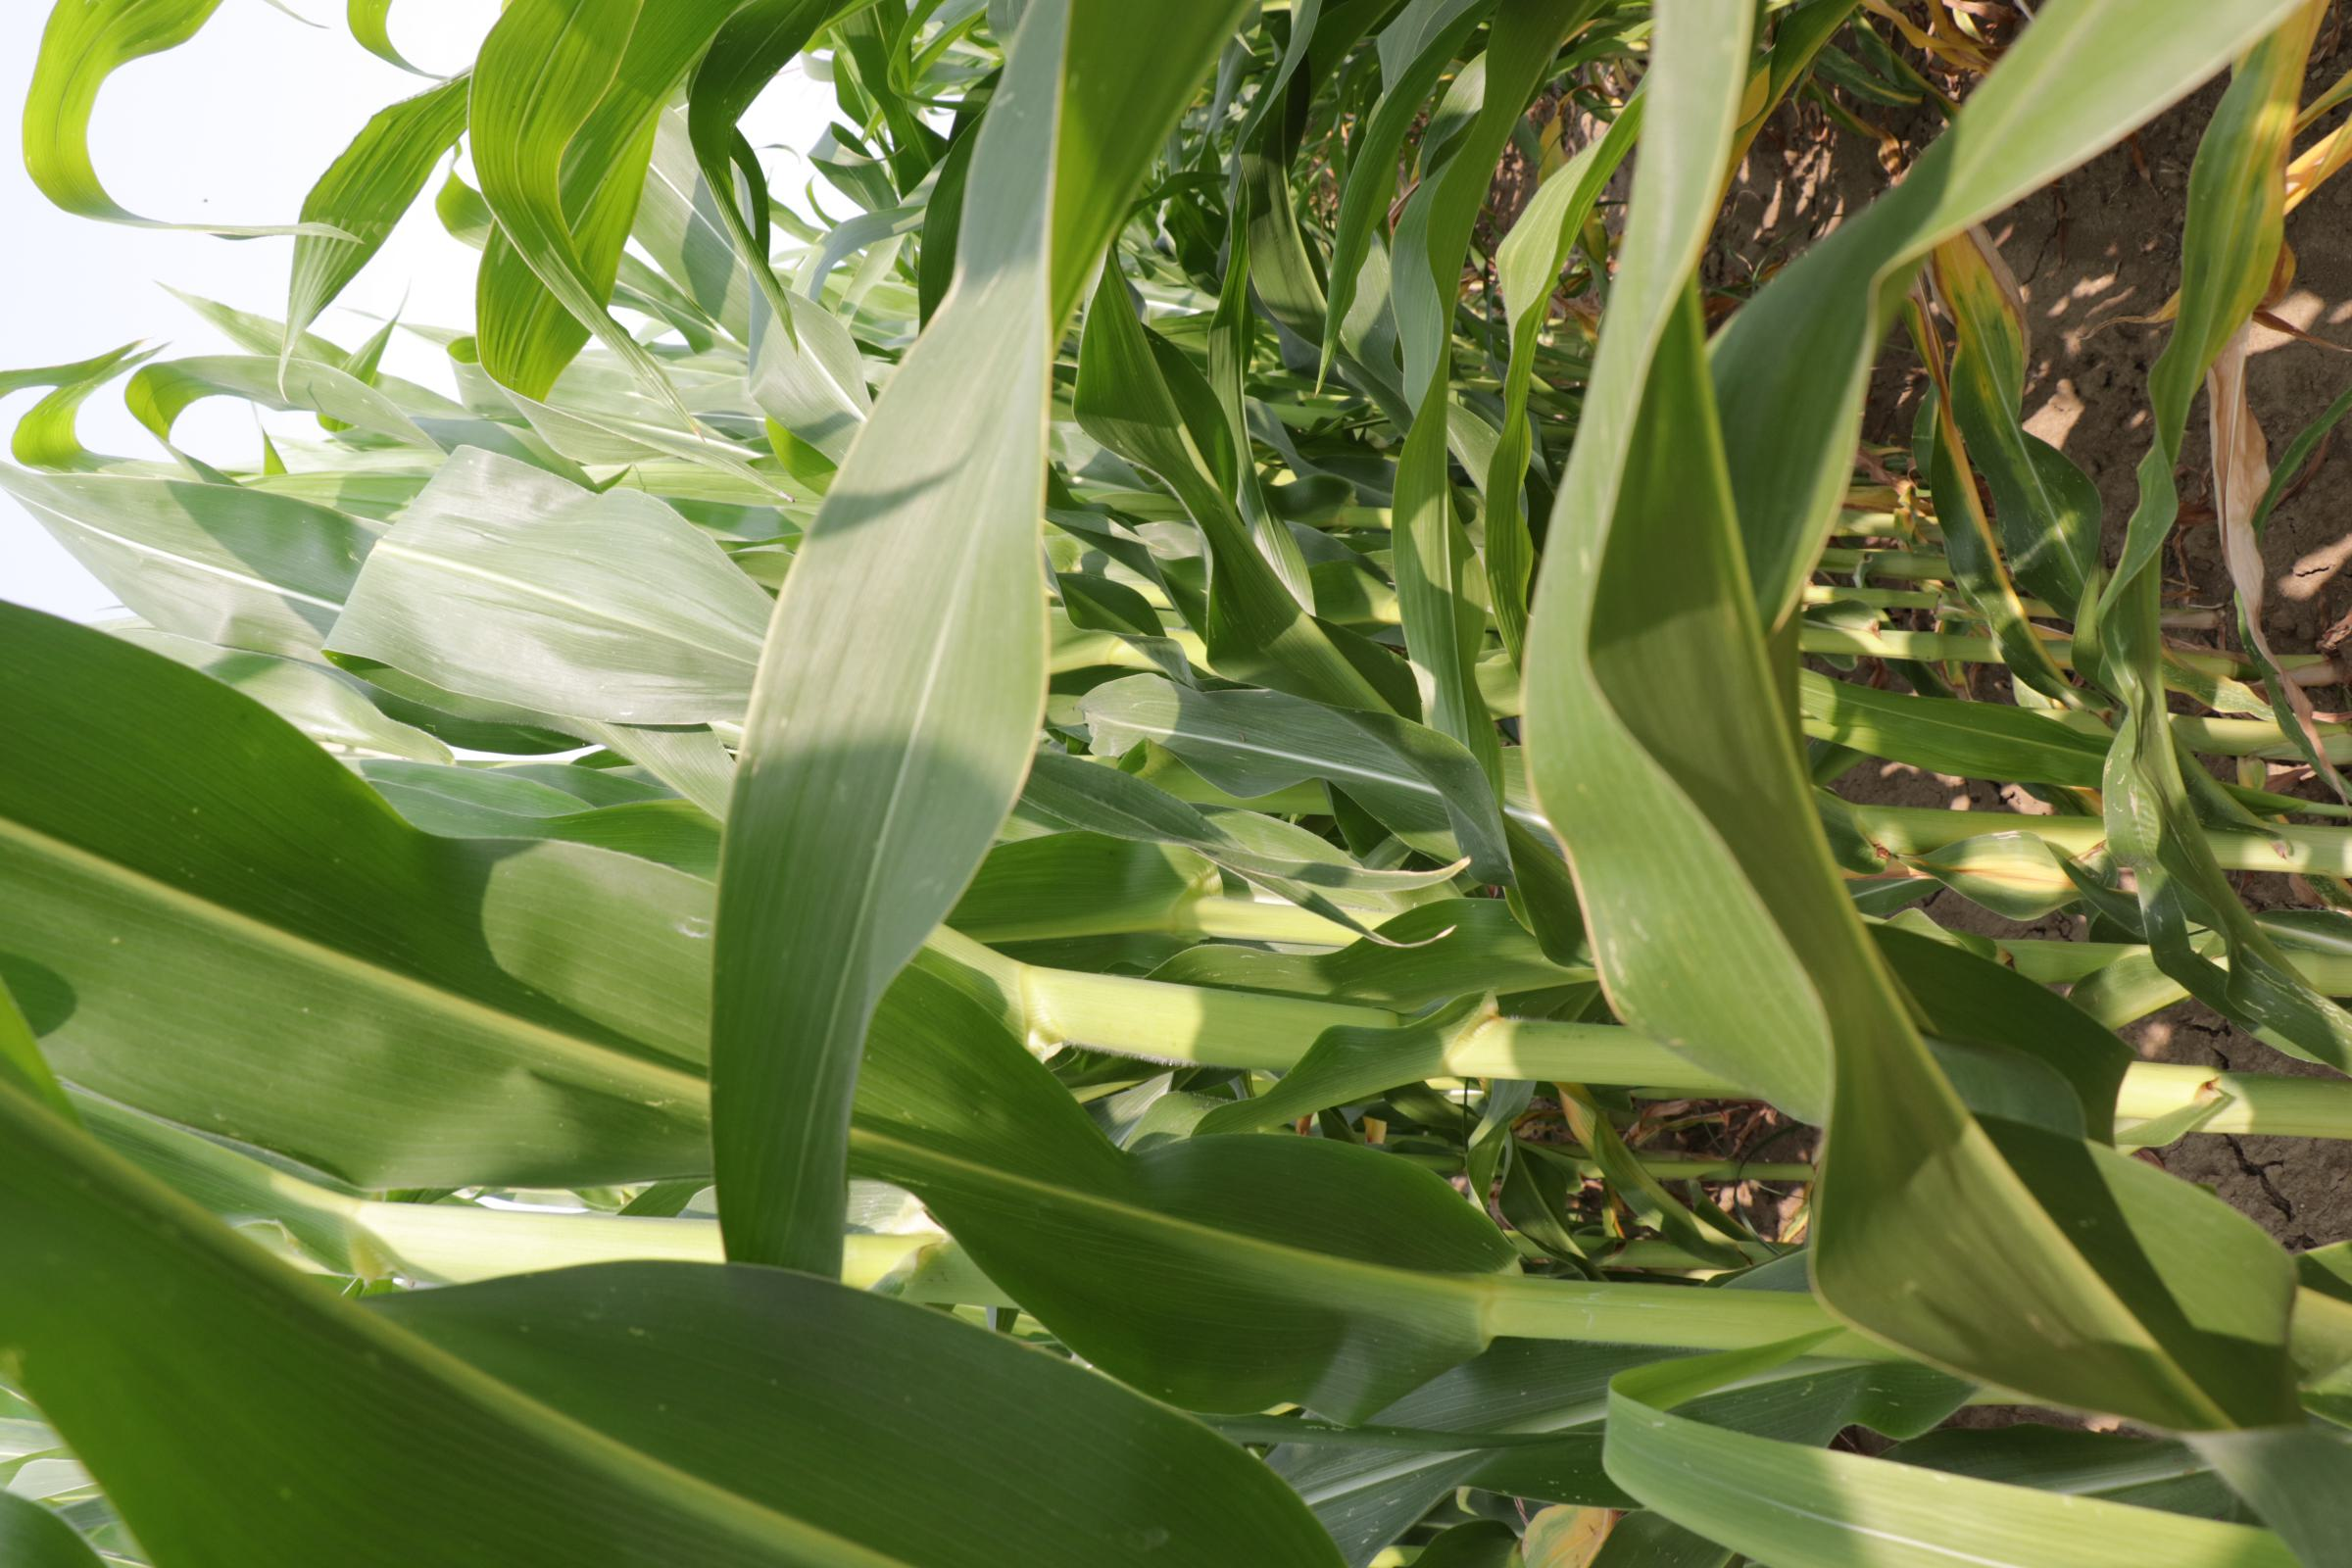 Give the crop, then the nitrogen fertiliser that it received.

maize, full nitrogen fertilisation
